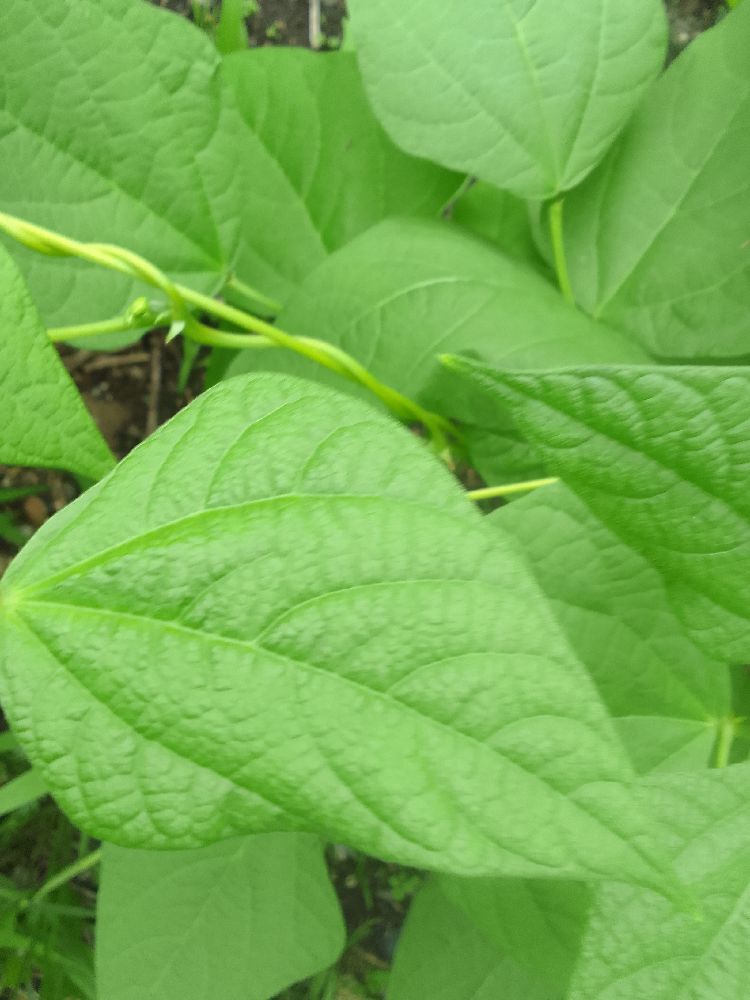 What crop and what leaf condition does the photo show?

common bean, healthy
